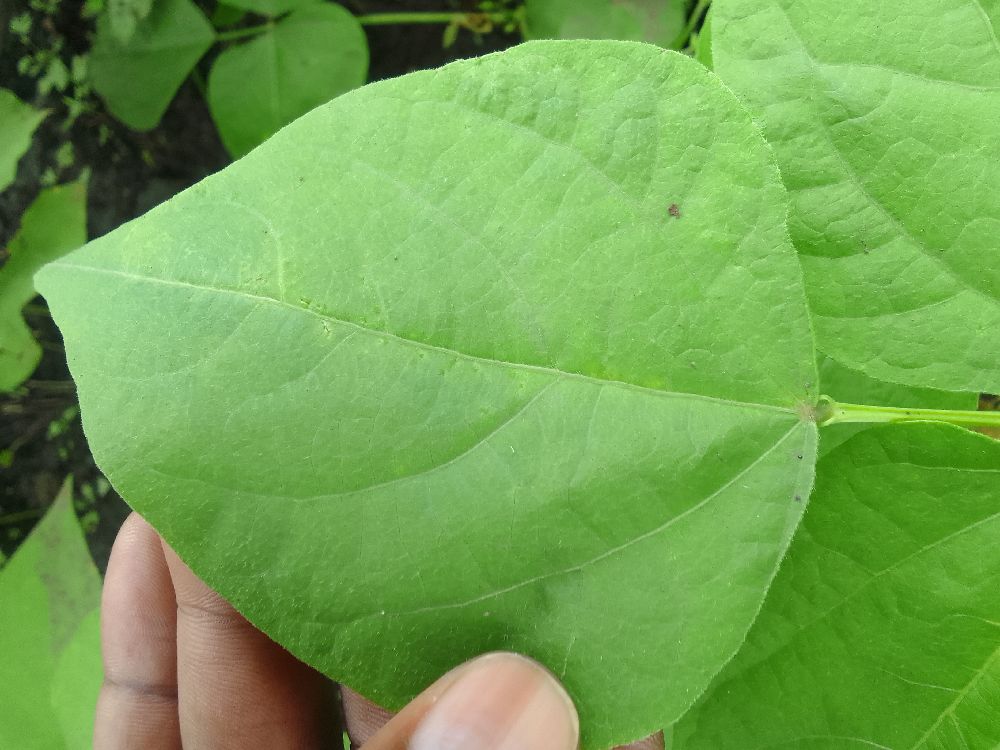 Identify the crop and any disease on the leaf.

common bean, healthy
